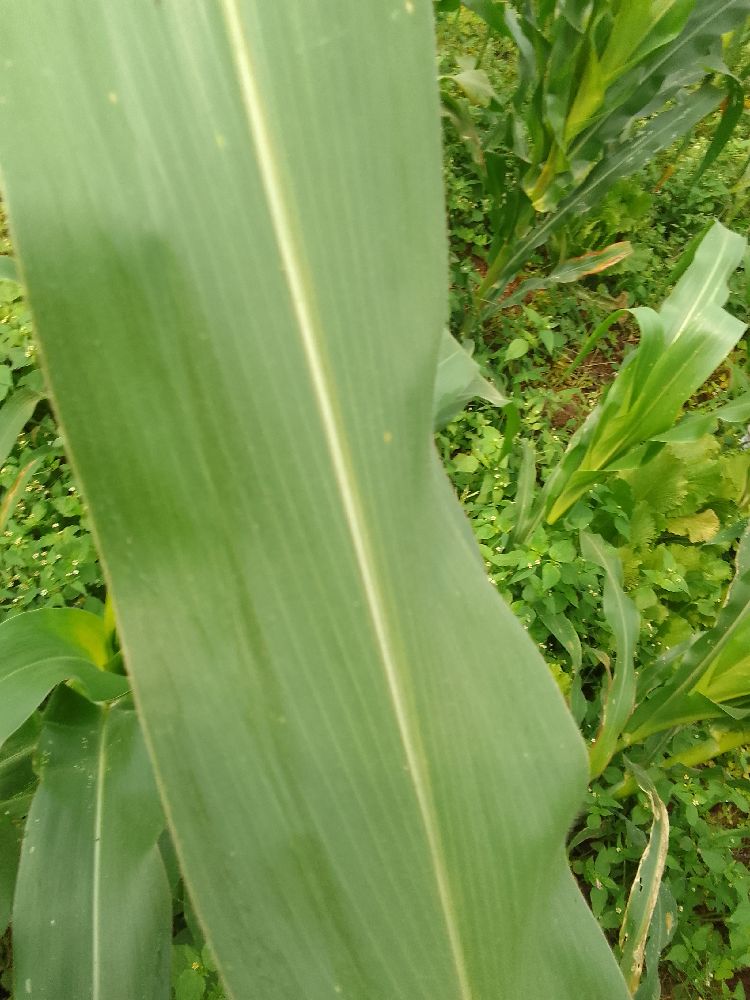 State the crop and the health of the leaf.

maize, healthy
